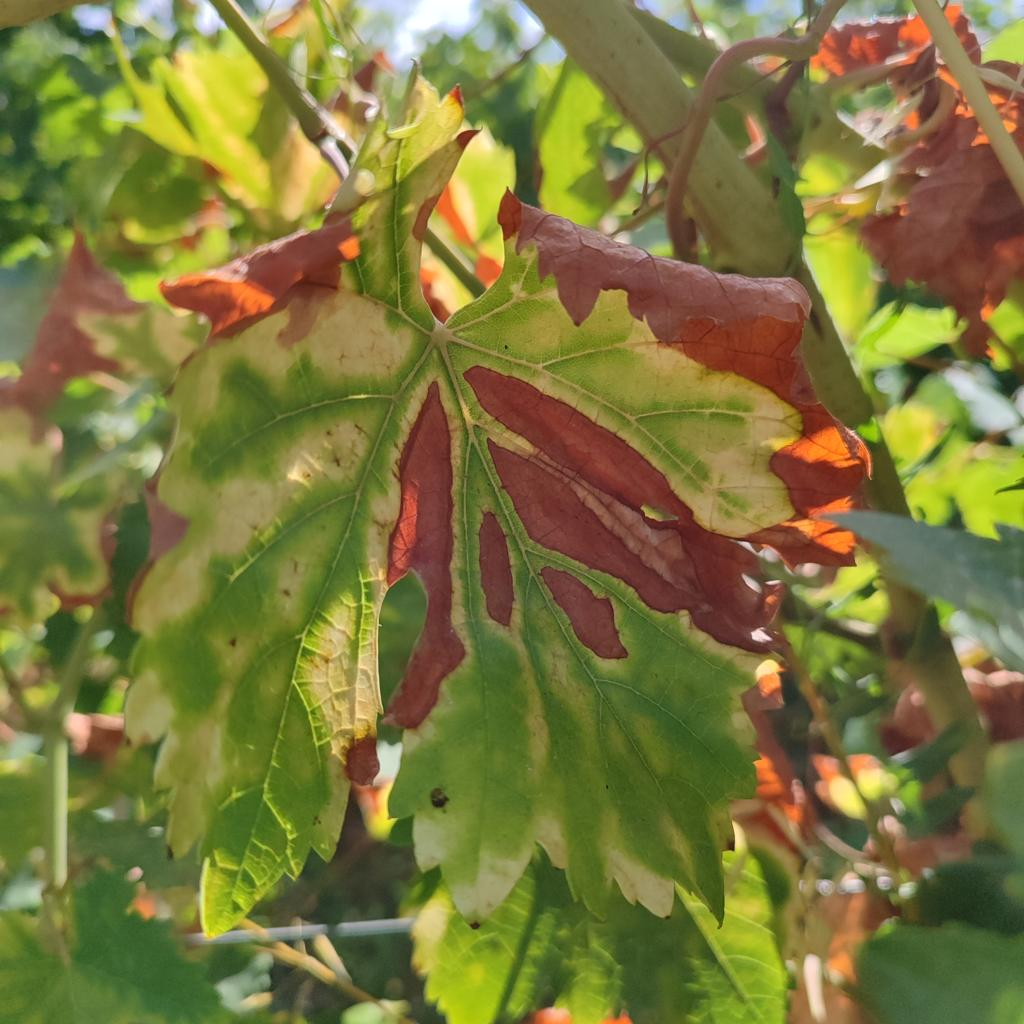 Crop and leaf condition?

grapevine, esca complex
